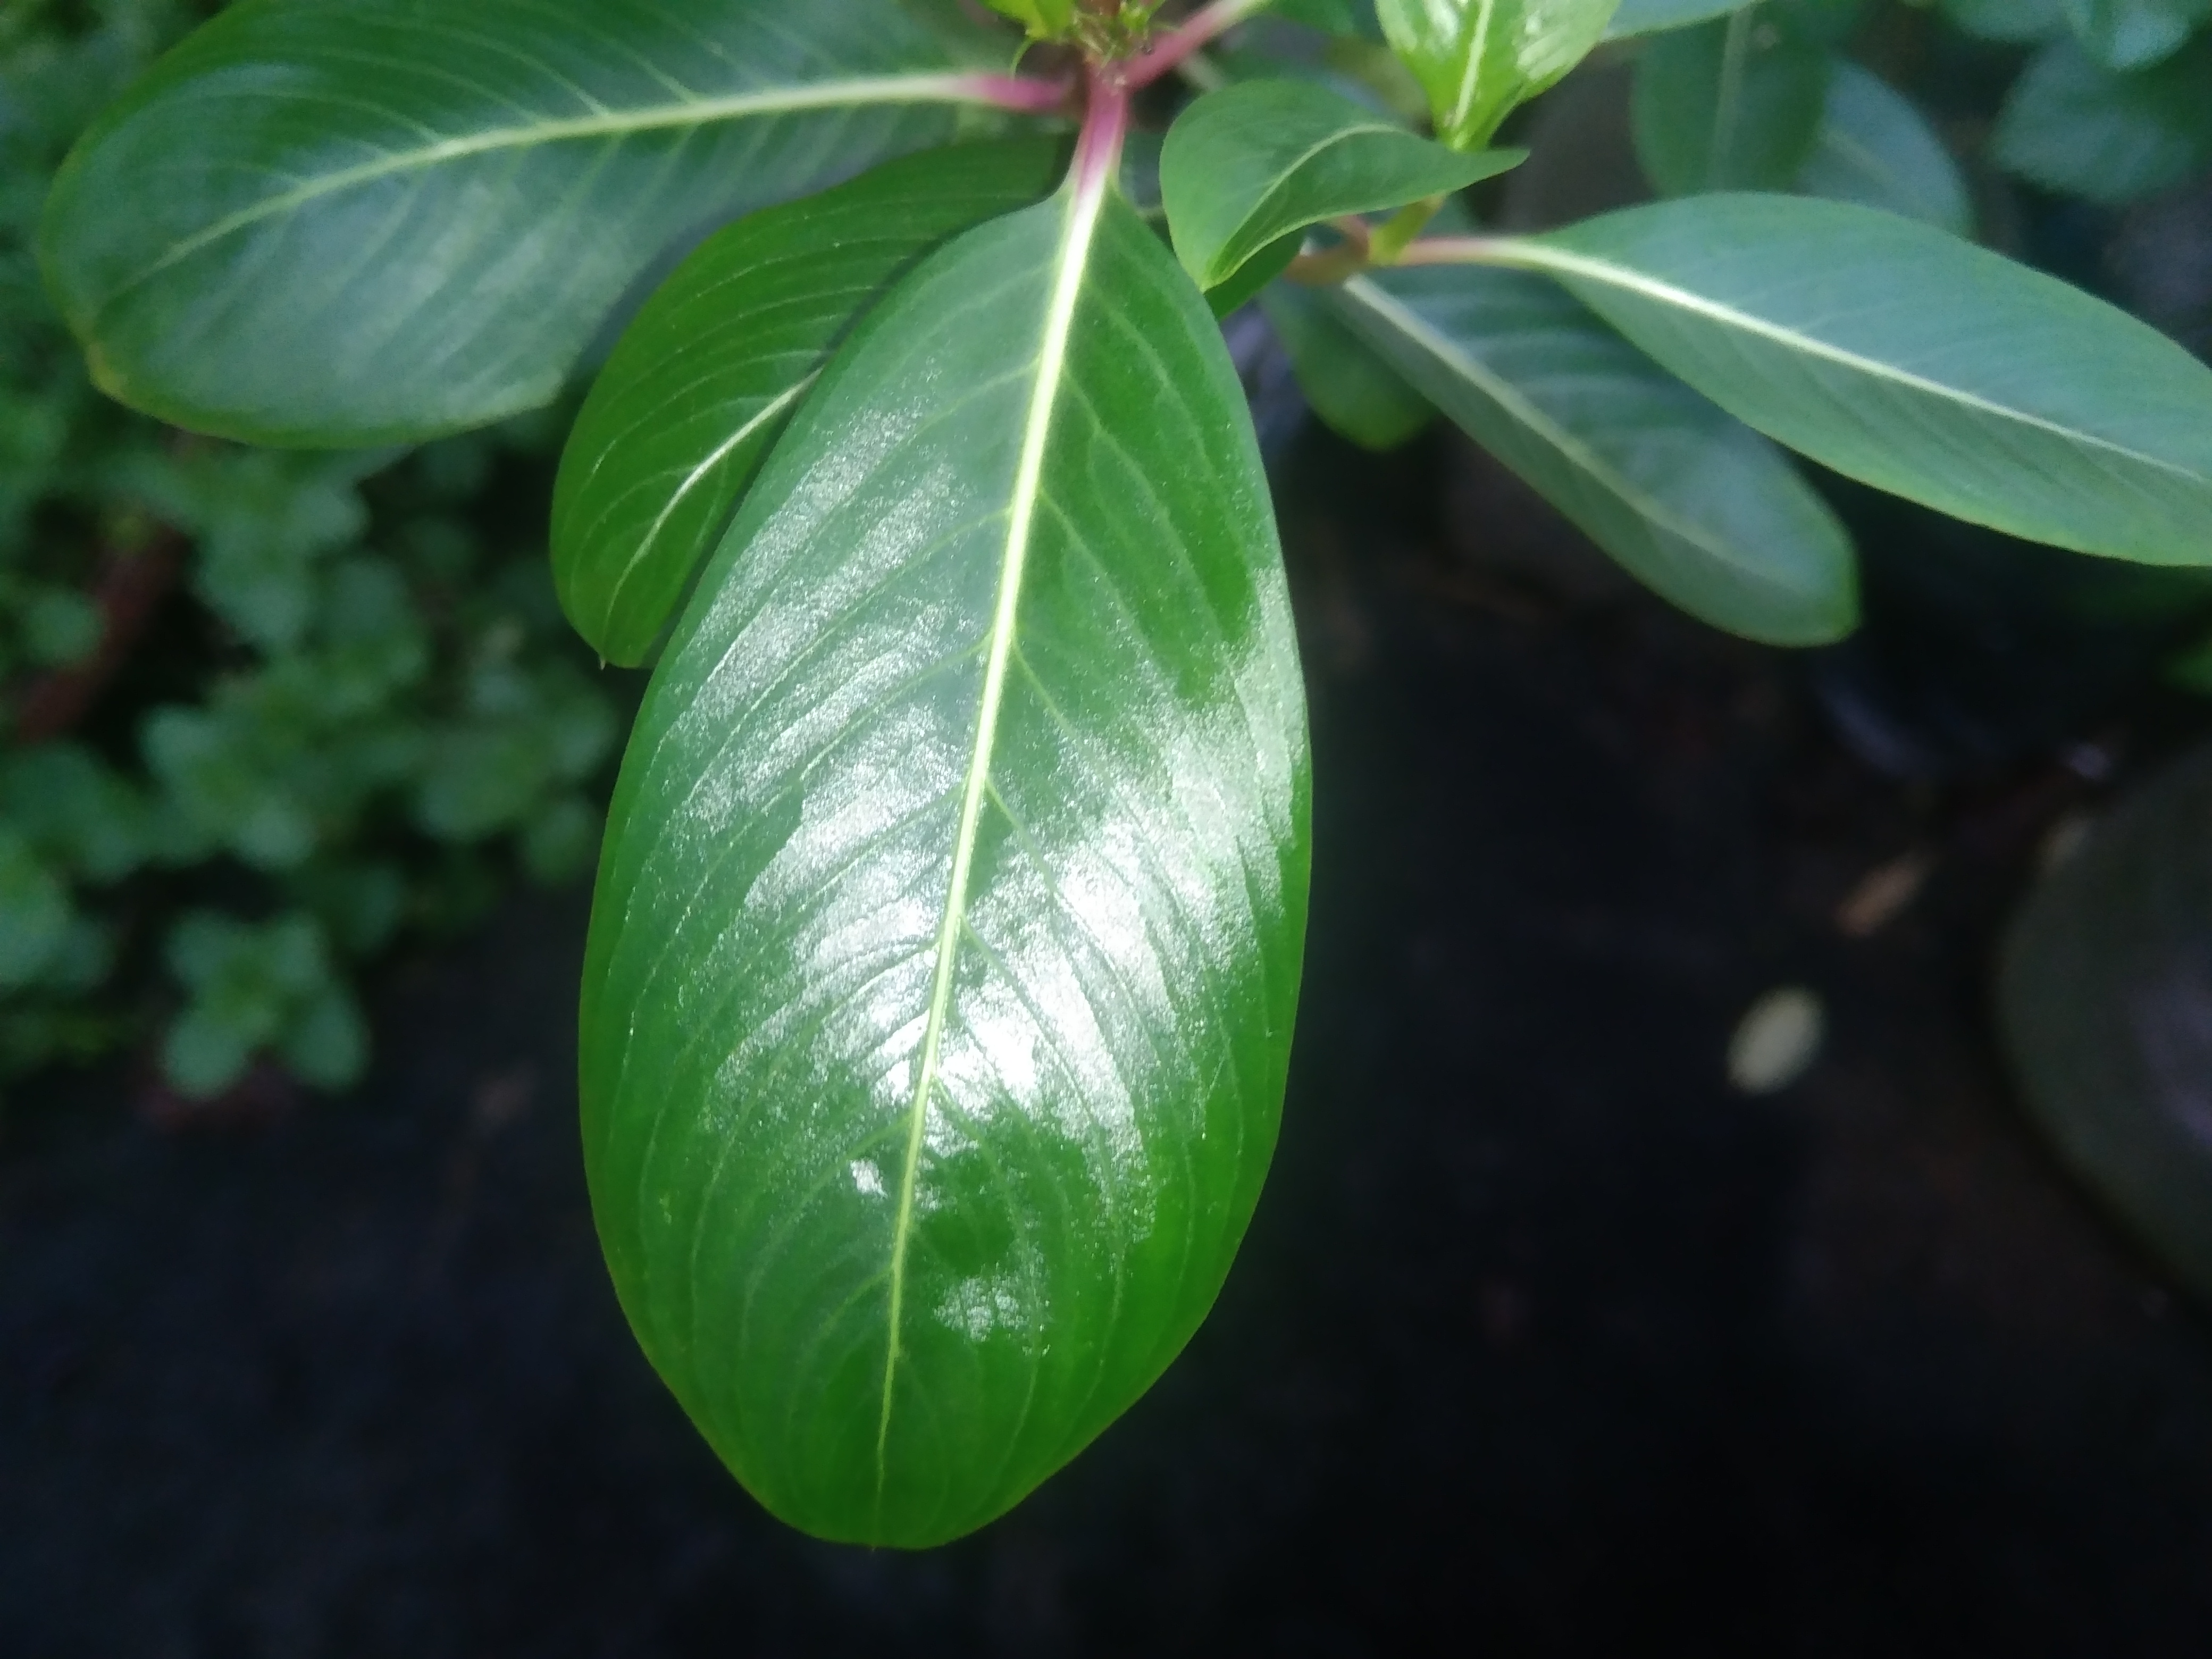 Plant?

rose periwinkle
